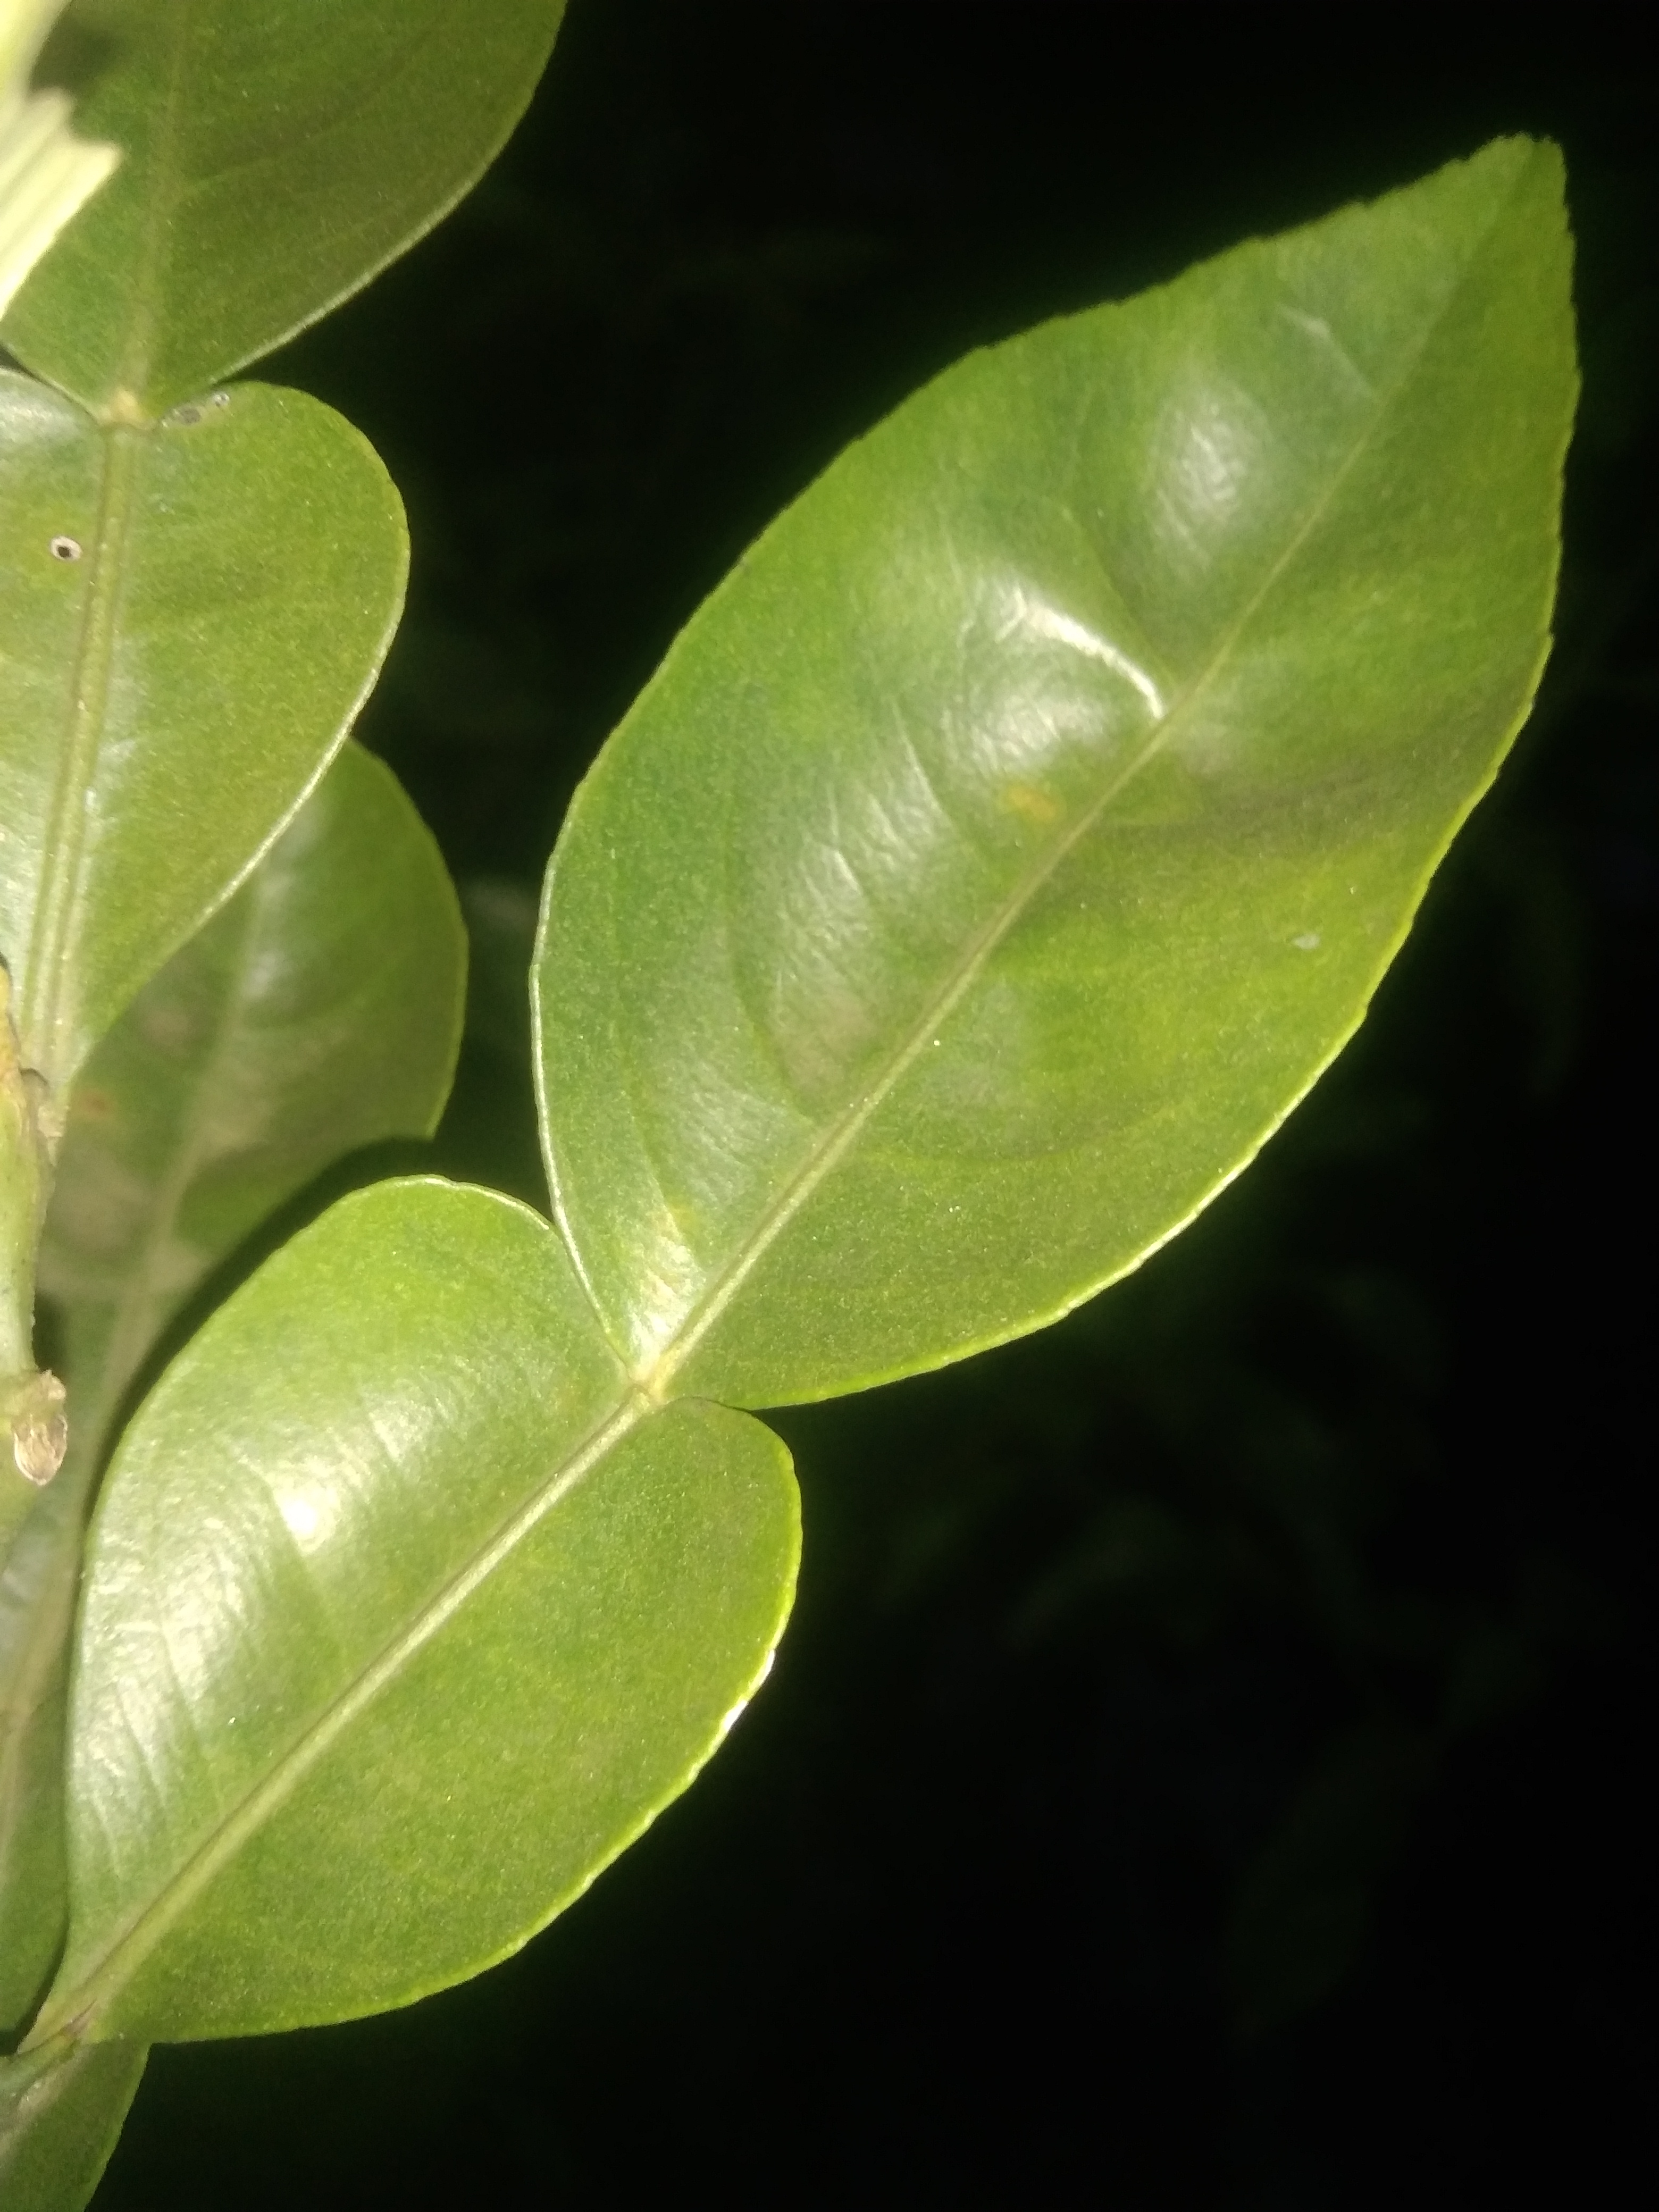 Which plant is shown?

lemon
